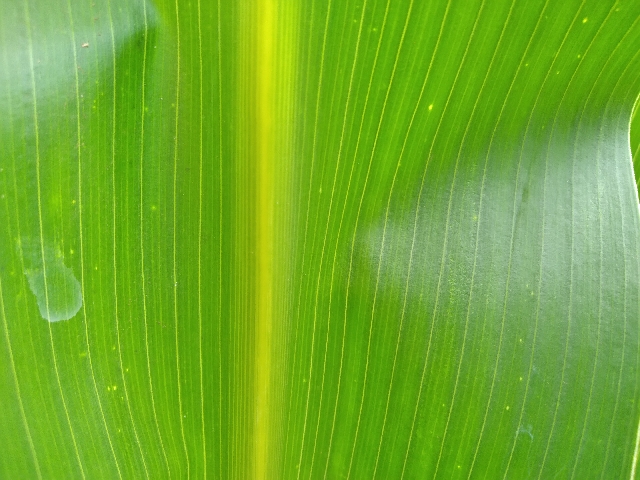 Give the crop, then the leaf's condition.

maize, healthy
